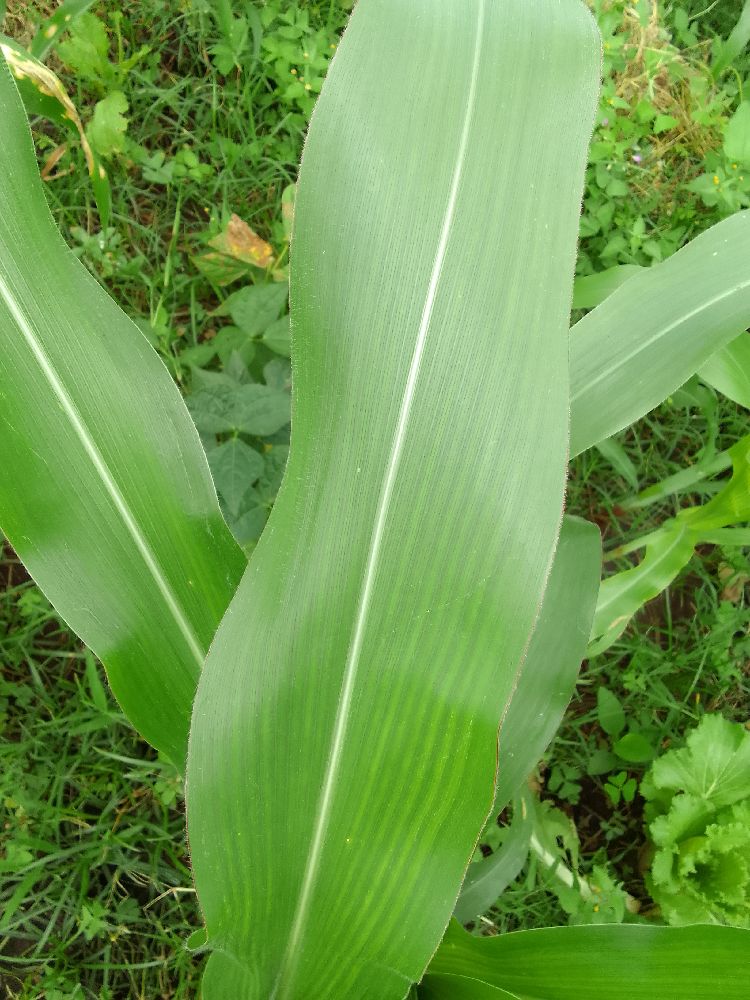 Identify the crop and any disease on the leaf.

maize, healthy
